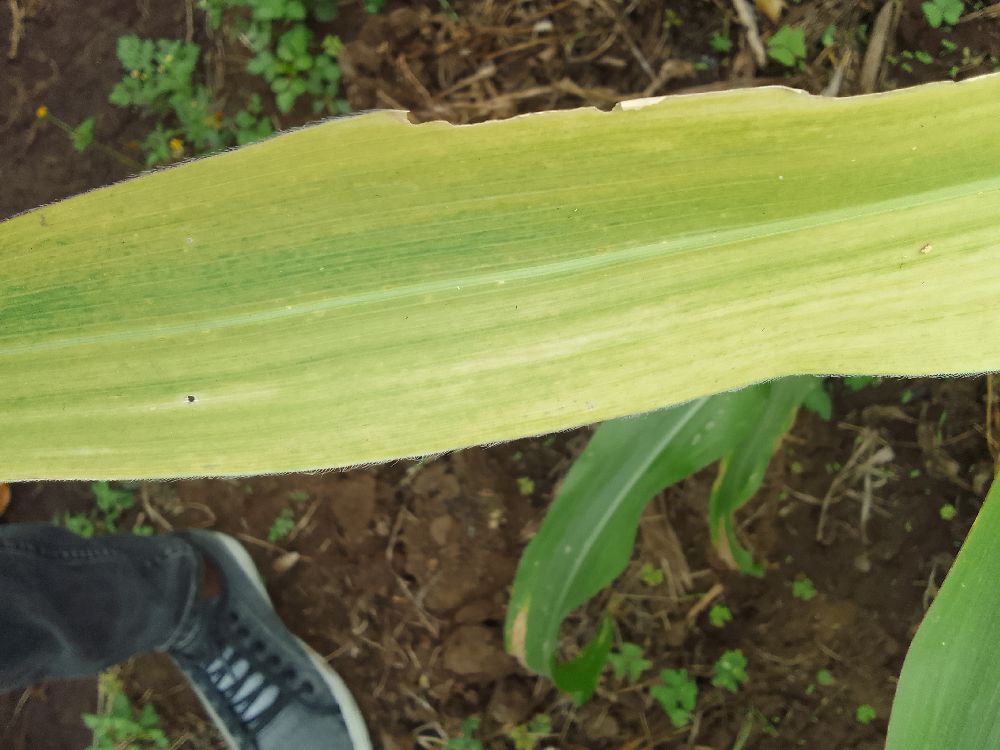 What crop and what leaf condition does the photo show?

maize, maize lethal necrosis
